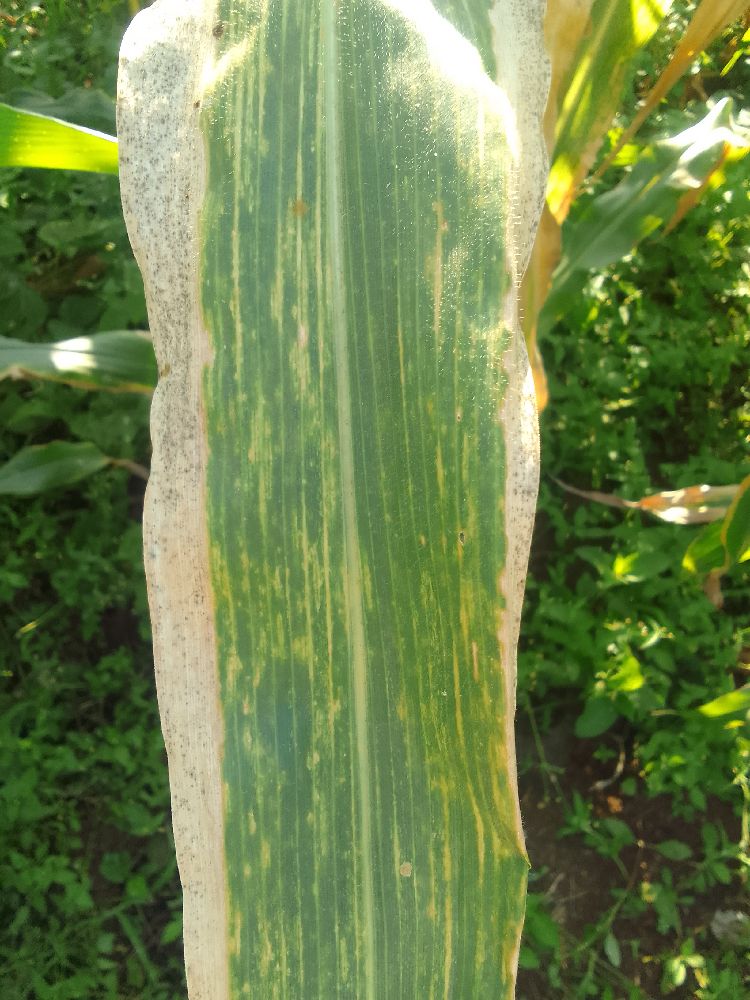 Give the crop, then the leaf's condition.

maize, maize lethal necrosis
